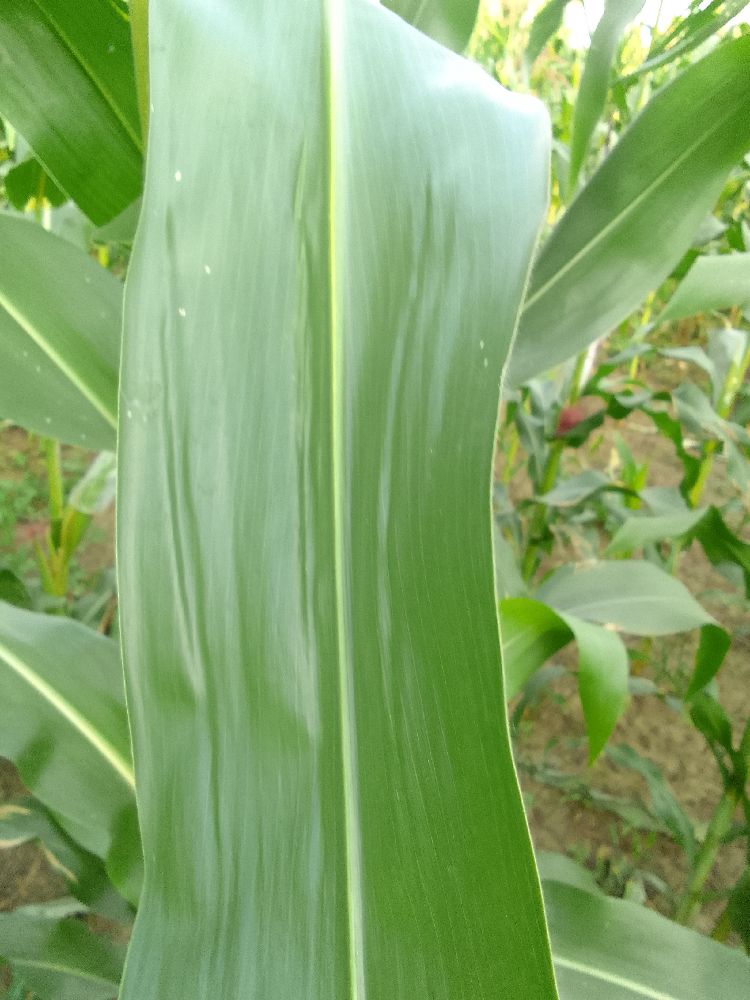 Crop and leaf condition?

maize, healthy
